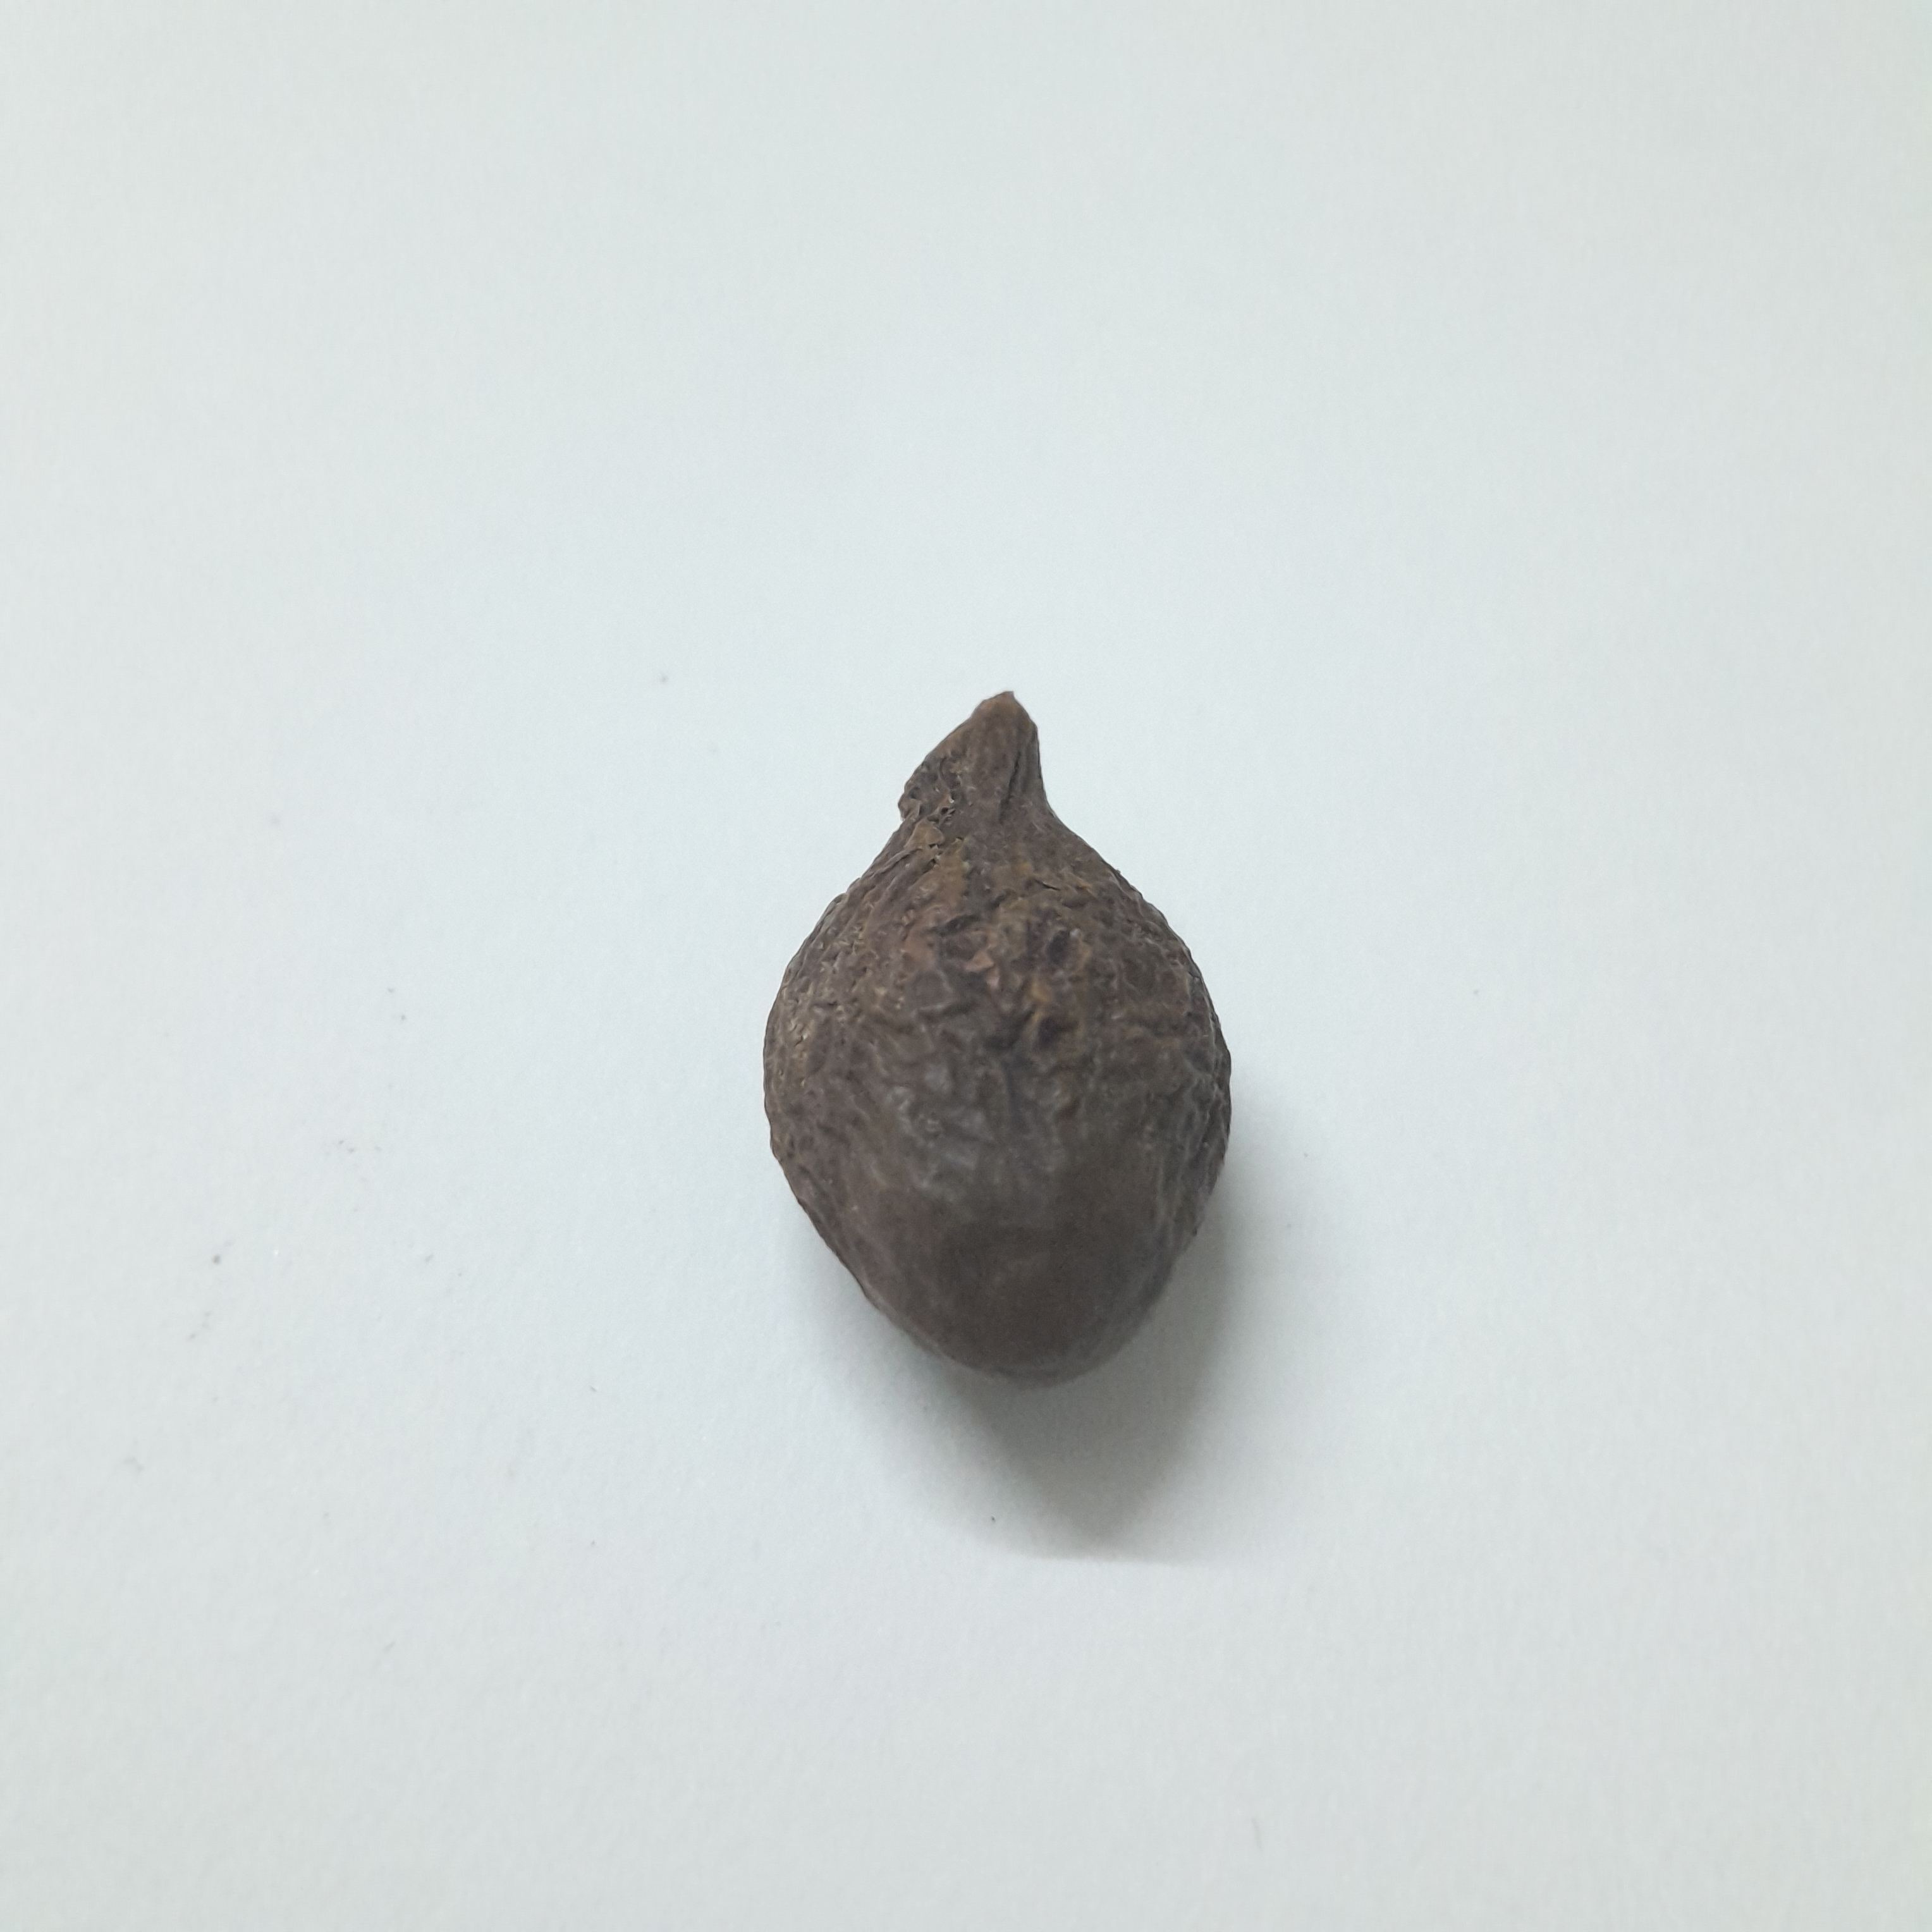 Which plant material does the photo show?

niranjanphal
